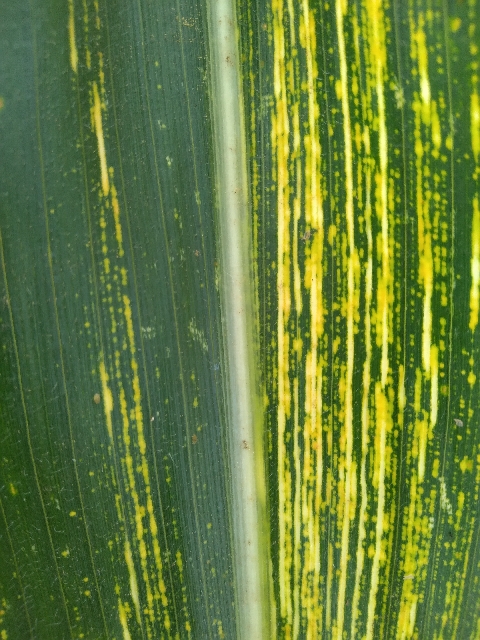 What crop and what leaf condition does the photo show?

maize, maize streak virus
